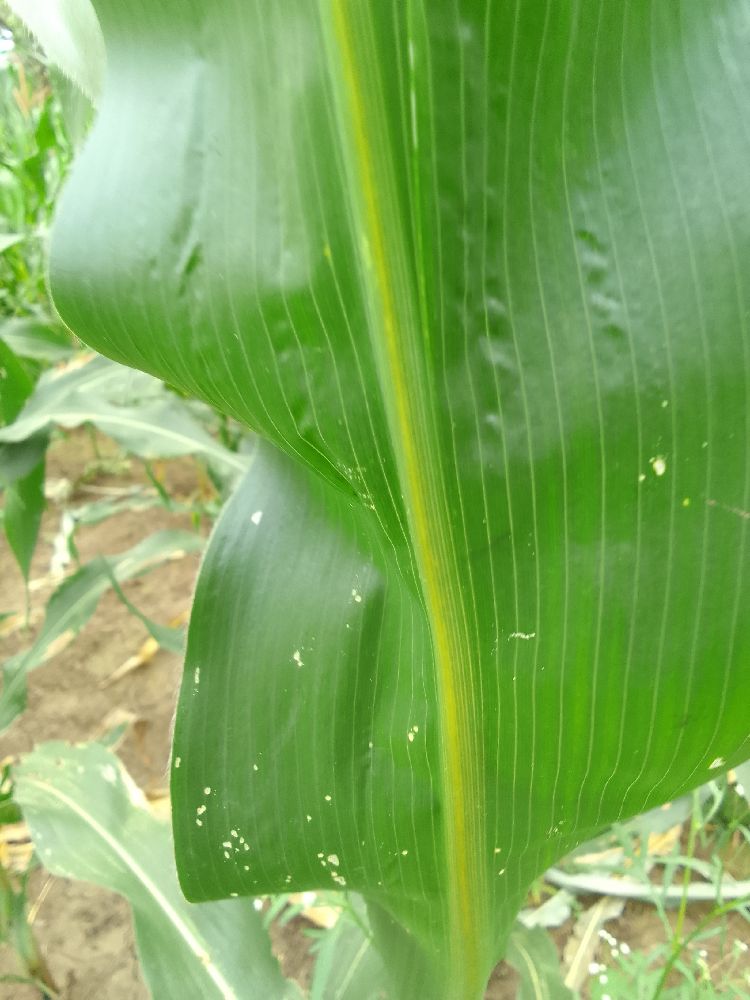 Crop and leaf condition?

maize, healthy
